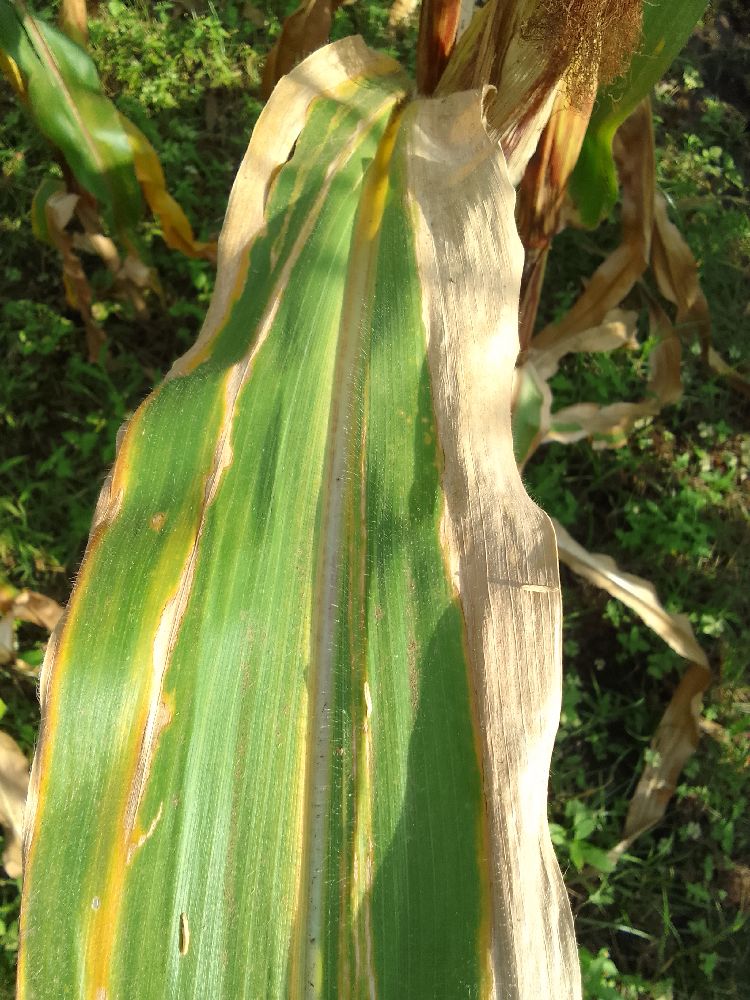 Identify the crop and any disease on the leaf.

maize, maize lethal necrosis
